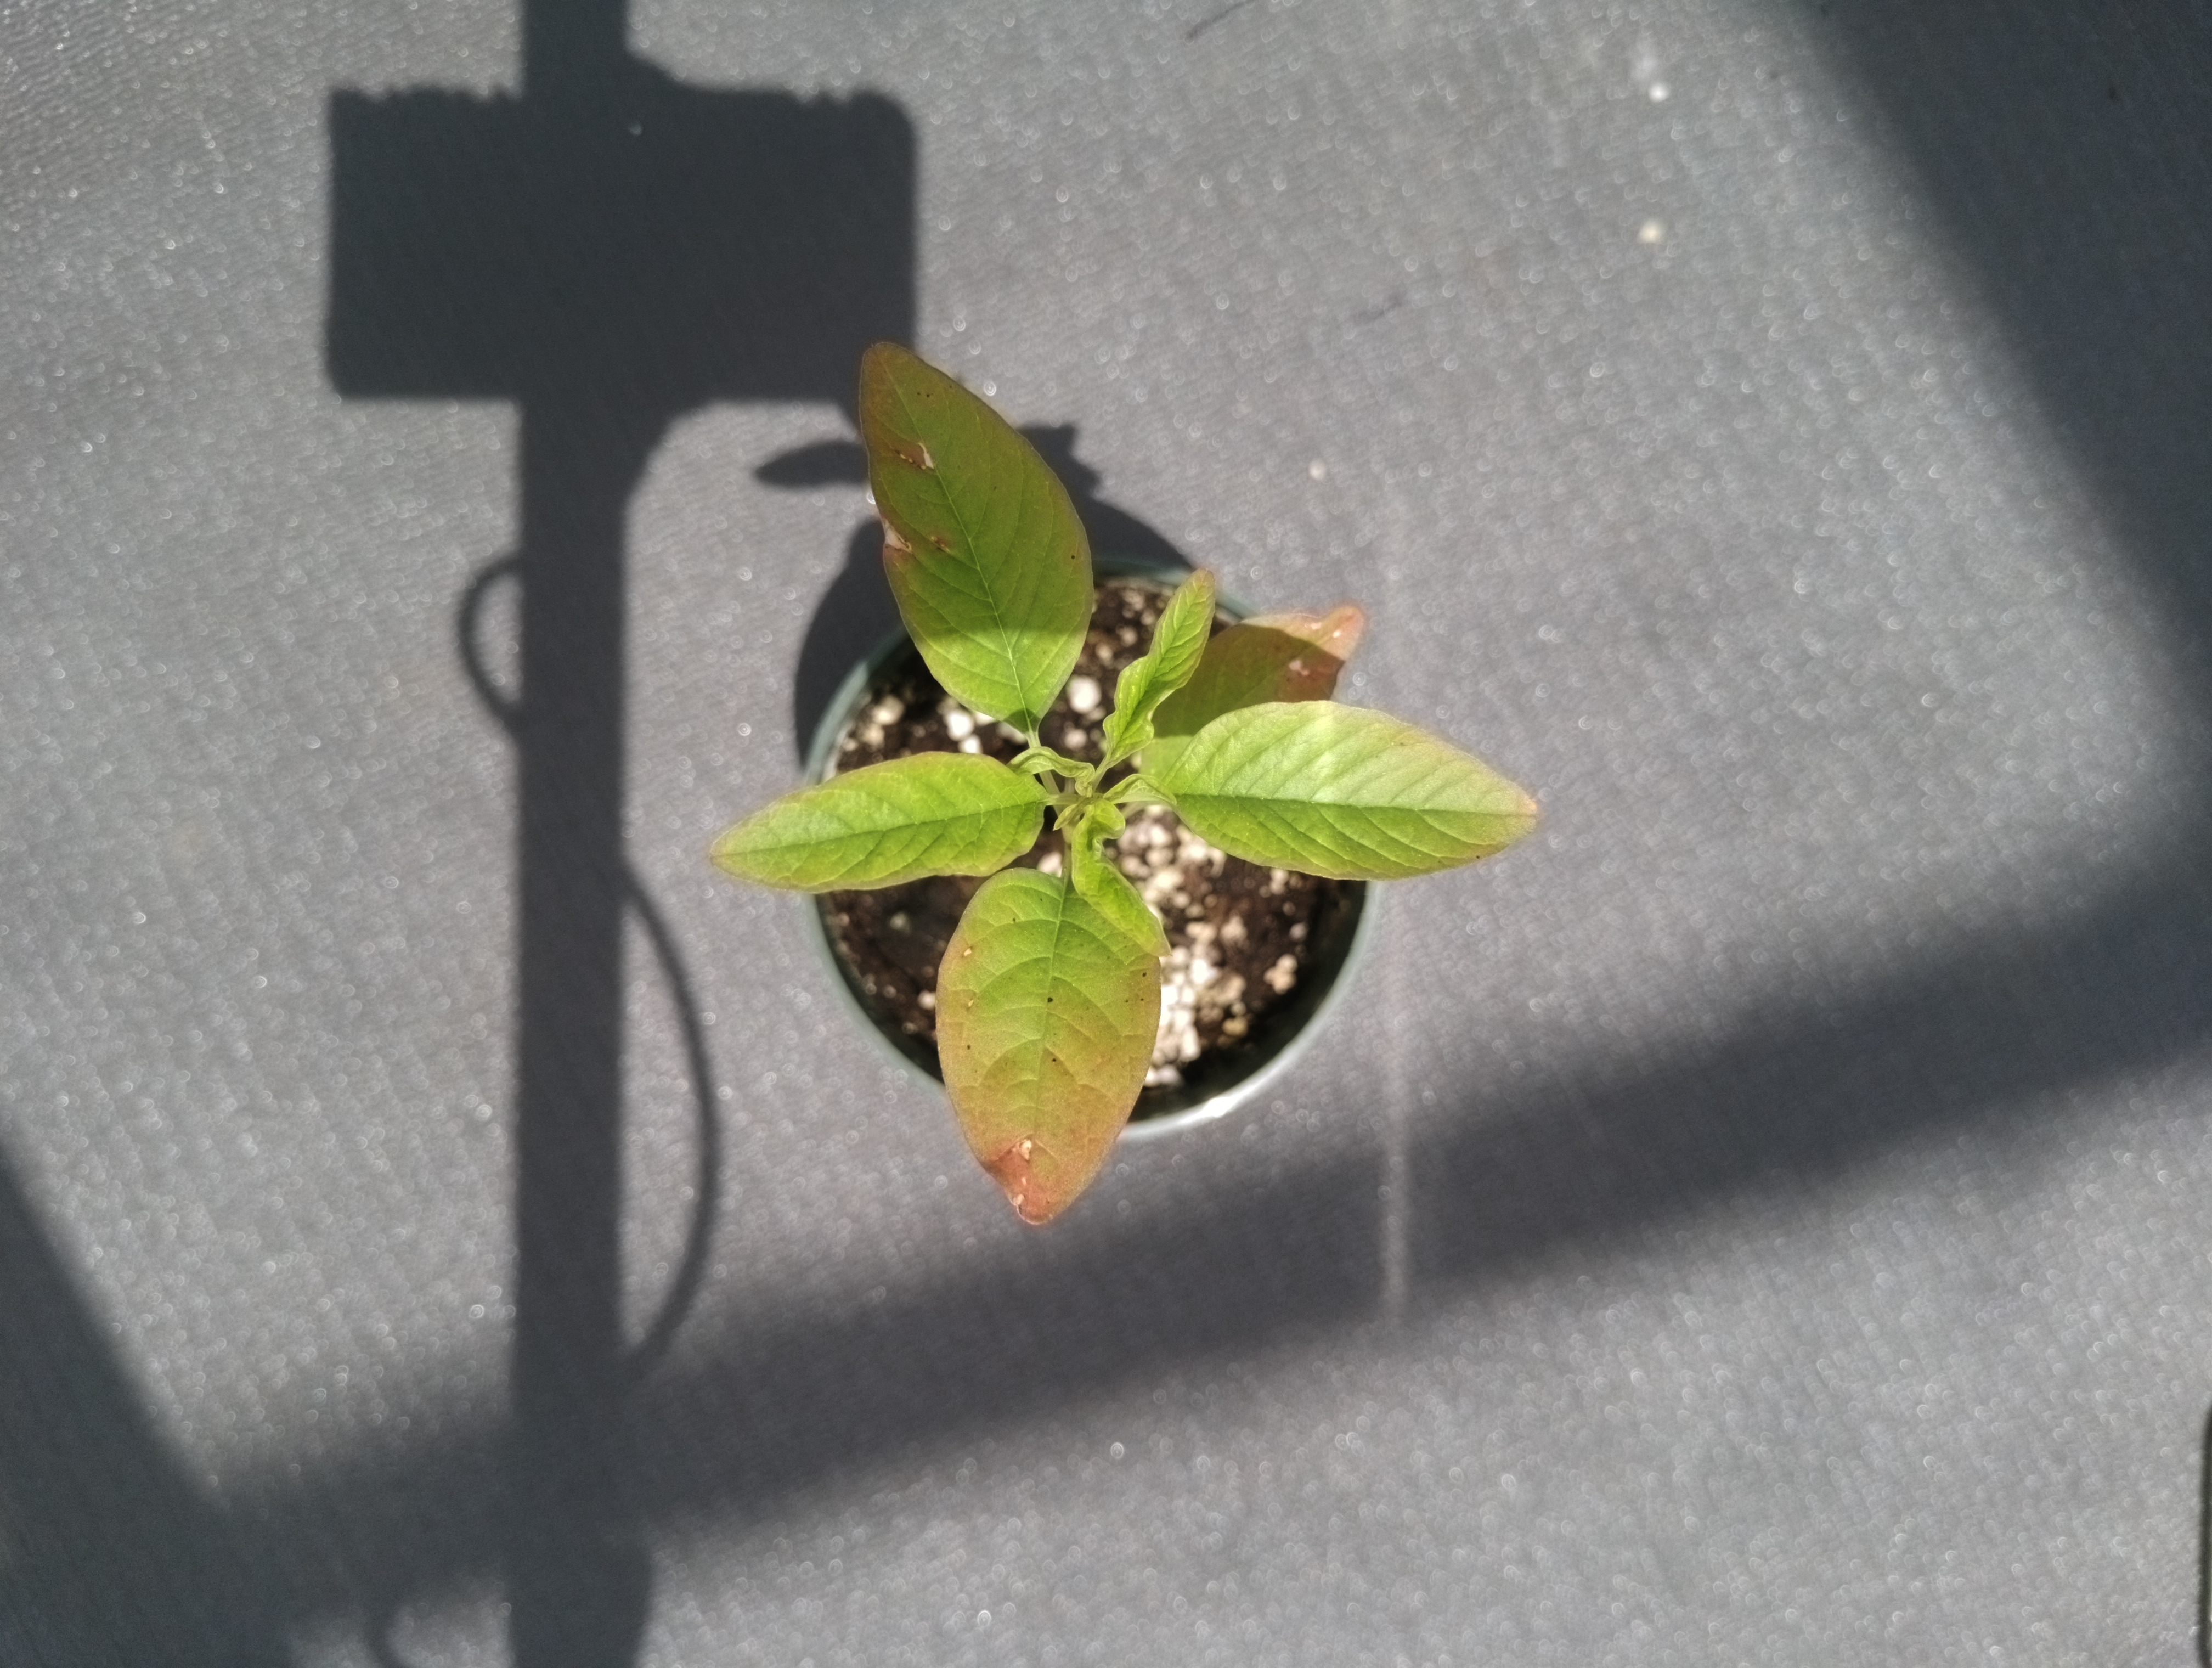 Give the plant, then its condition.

waterhemp, chlorosis only
